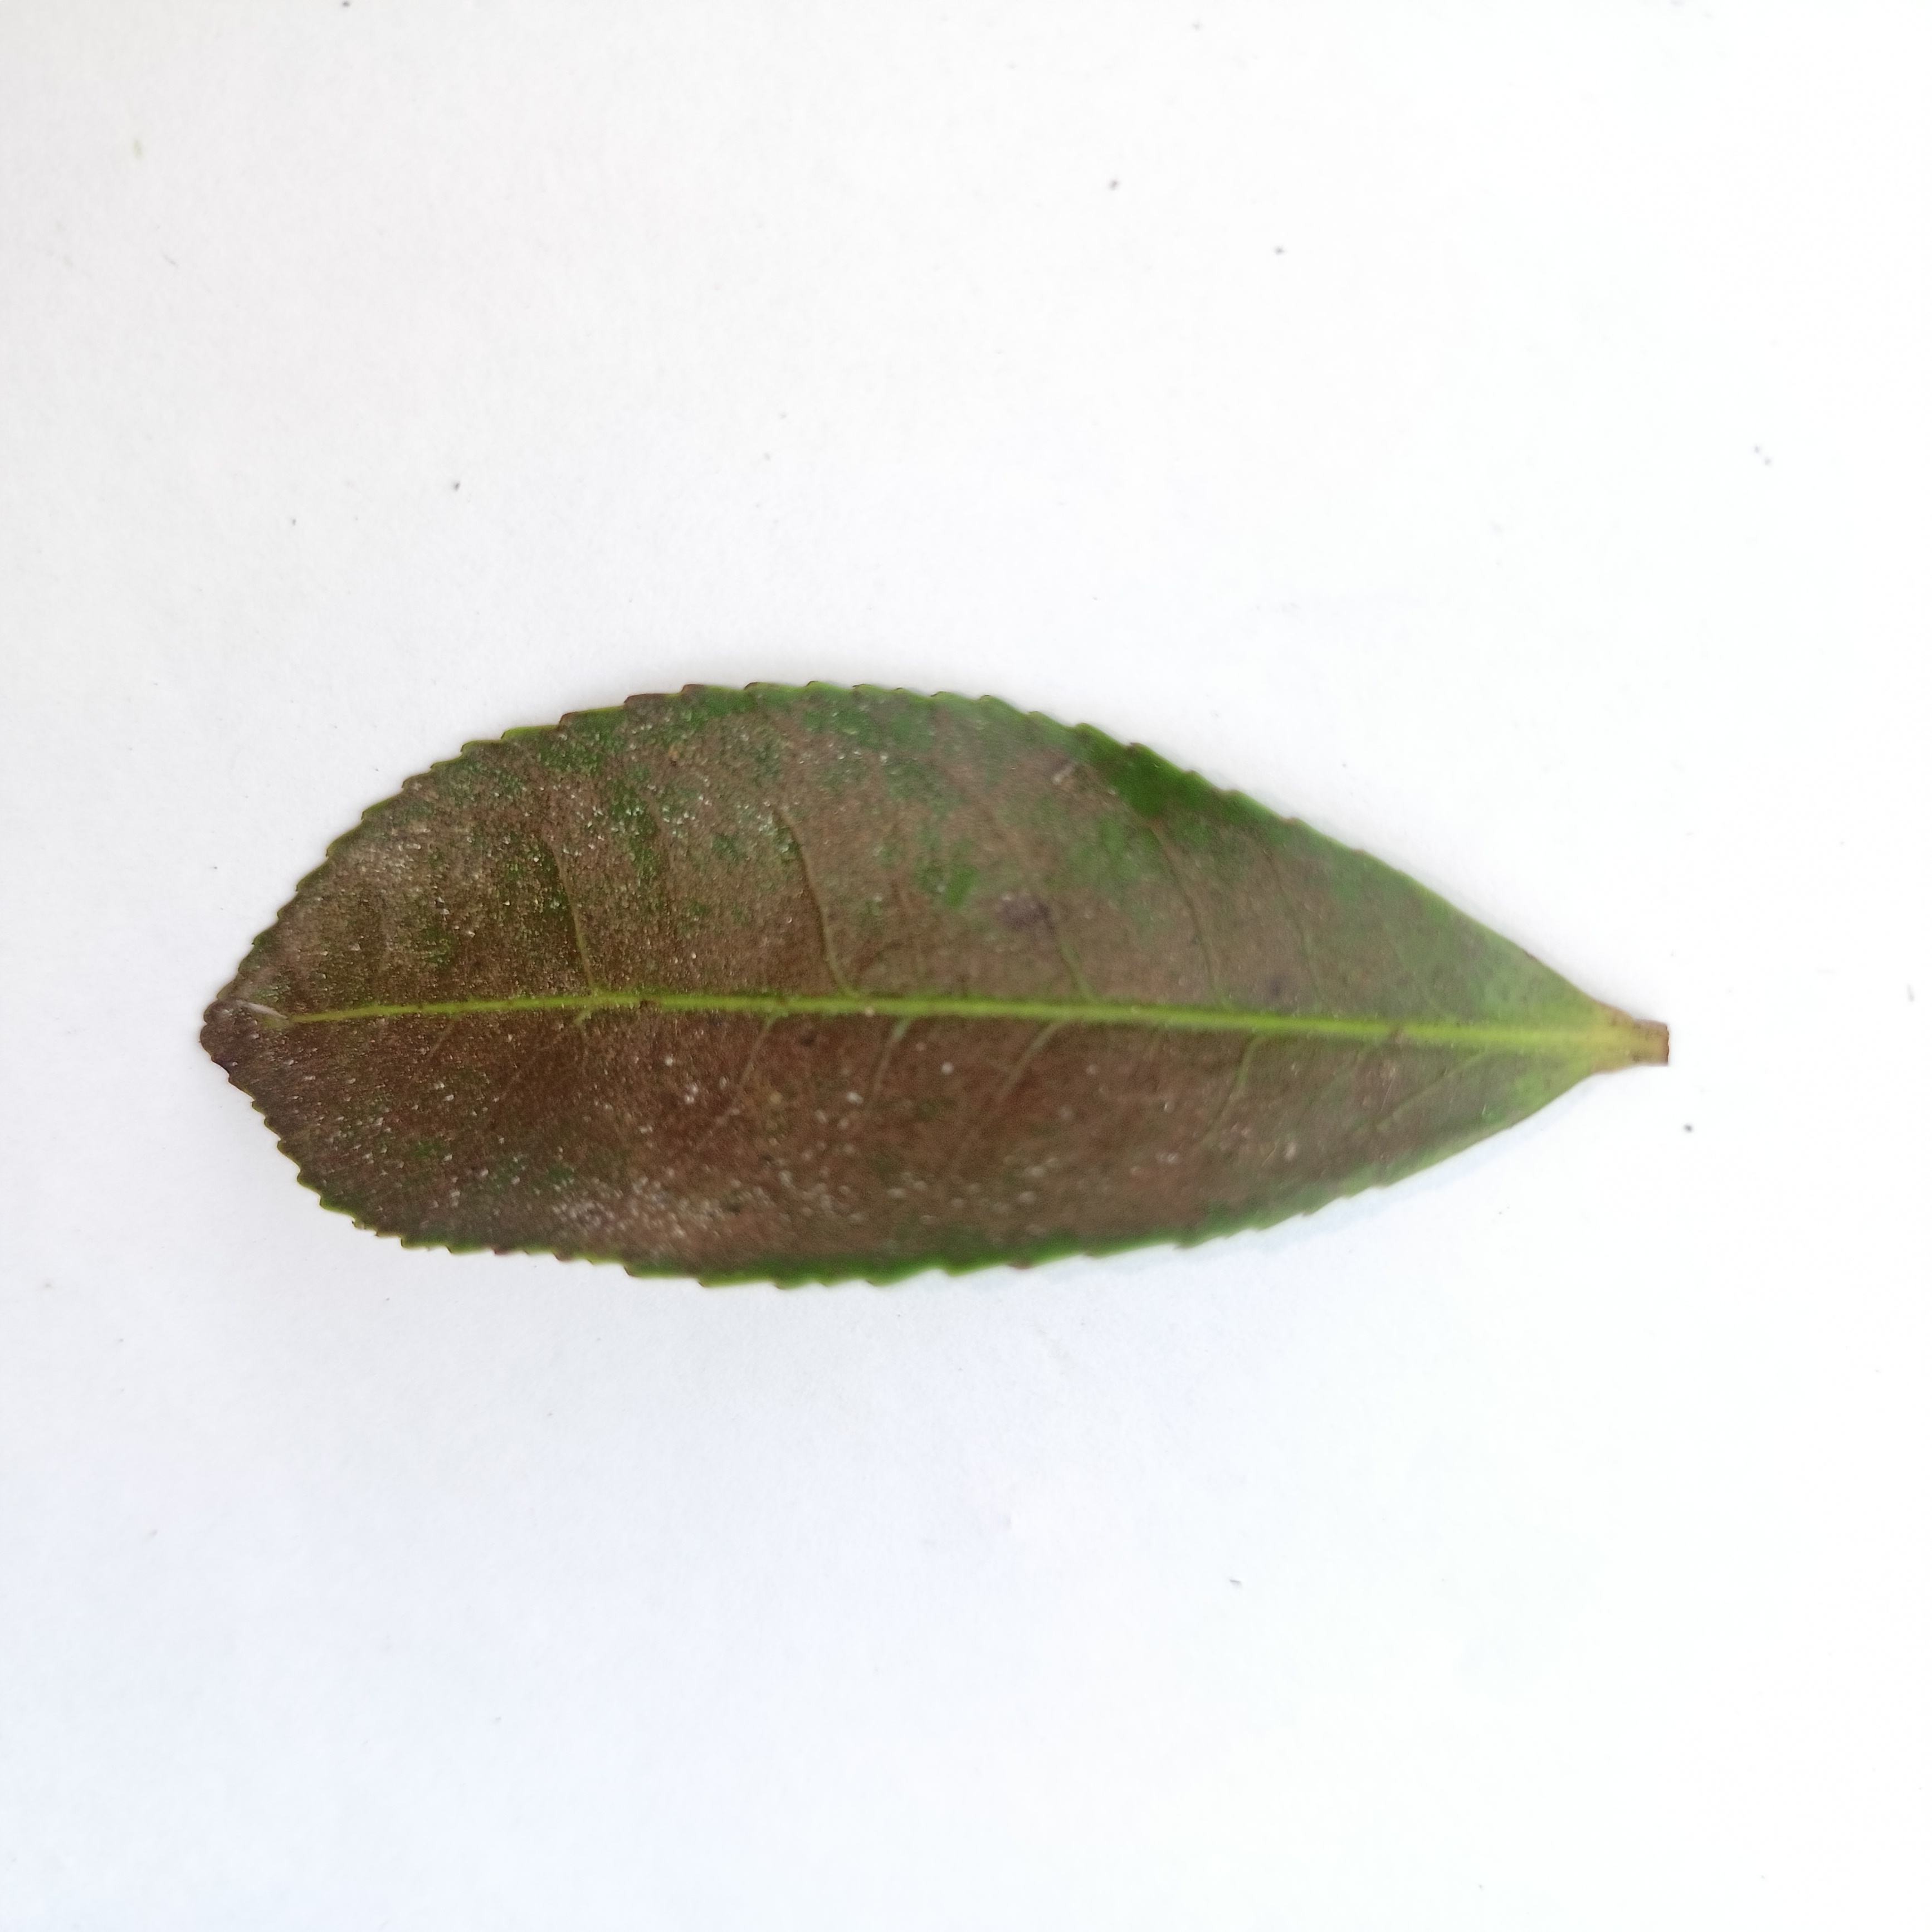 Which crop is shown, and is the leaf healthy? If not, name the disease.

tea, red rust
